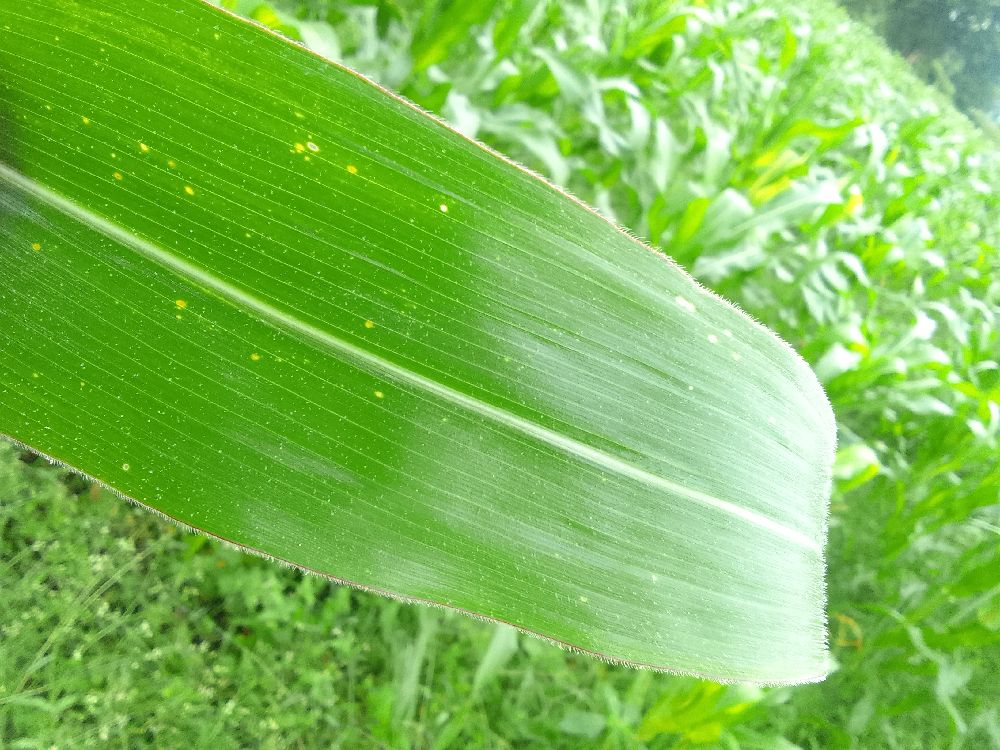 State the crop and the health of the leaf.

maize, healthy
